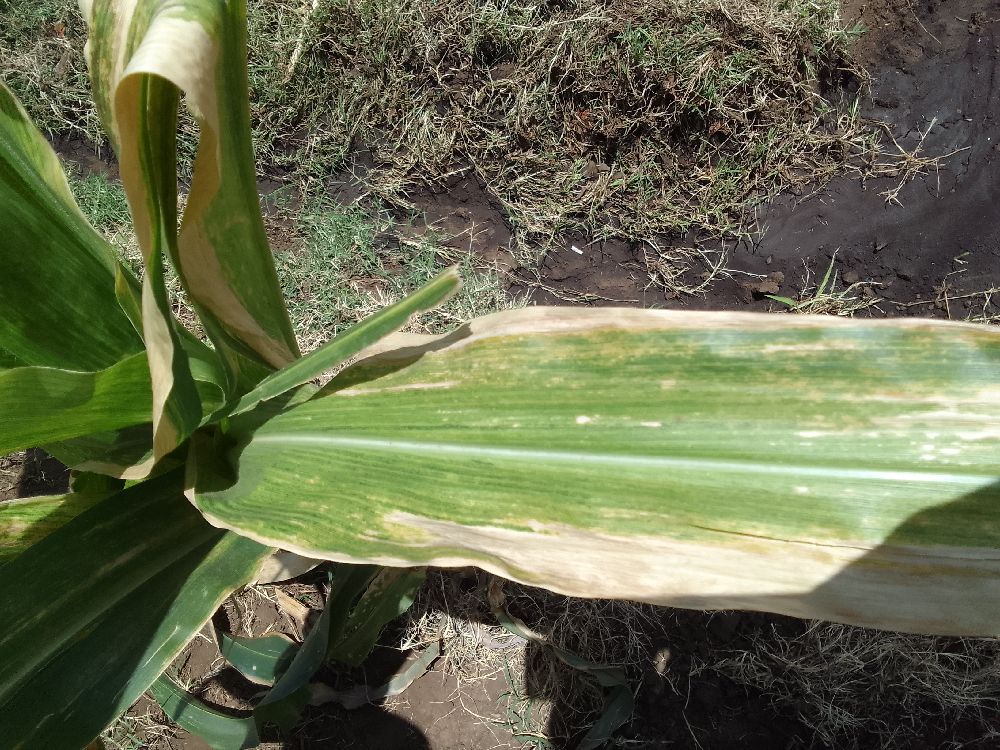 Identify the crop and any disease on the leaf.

maize, maize lethal necrosis
